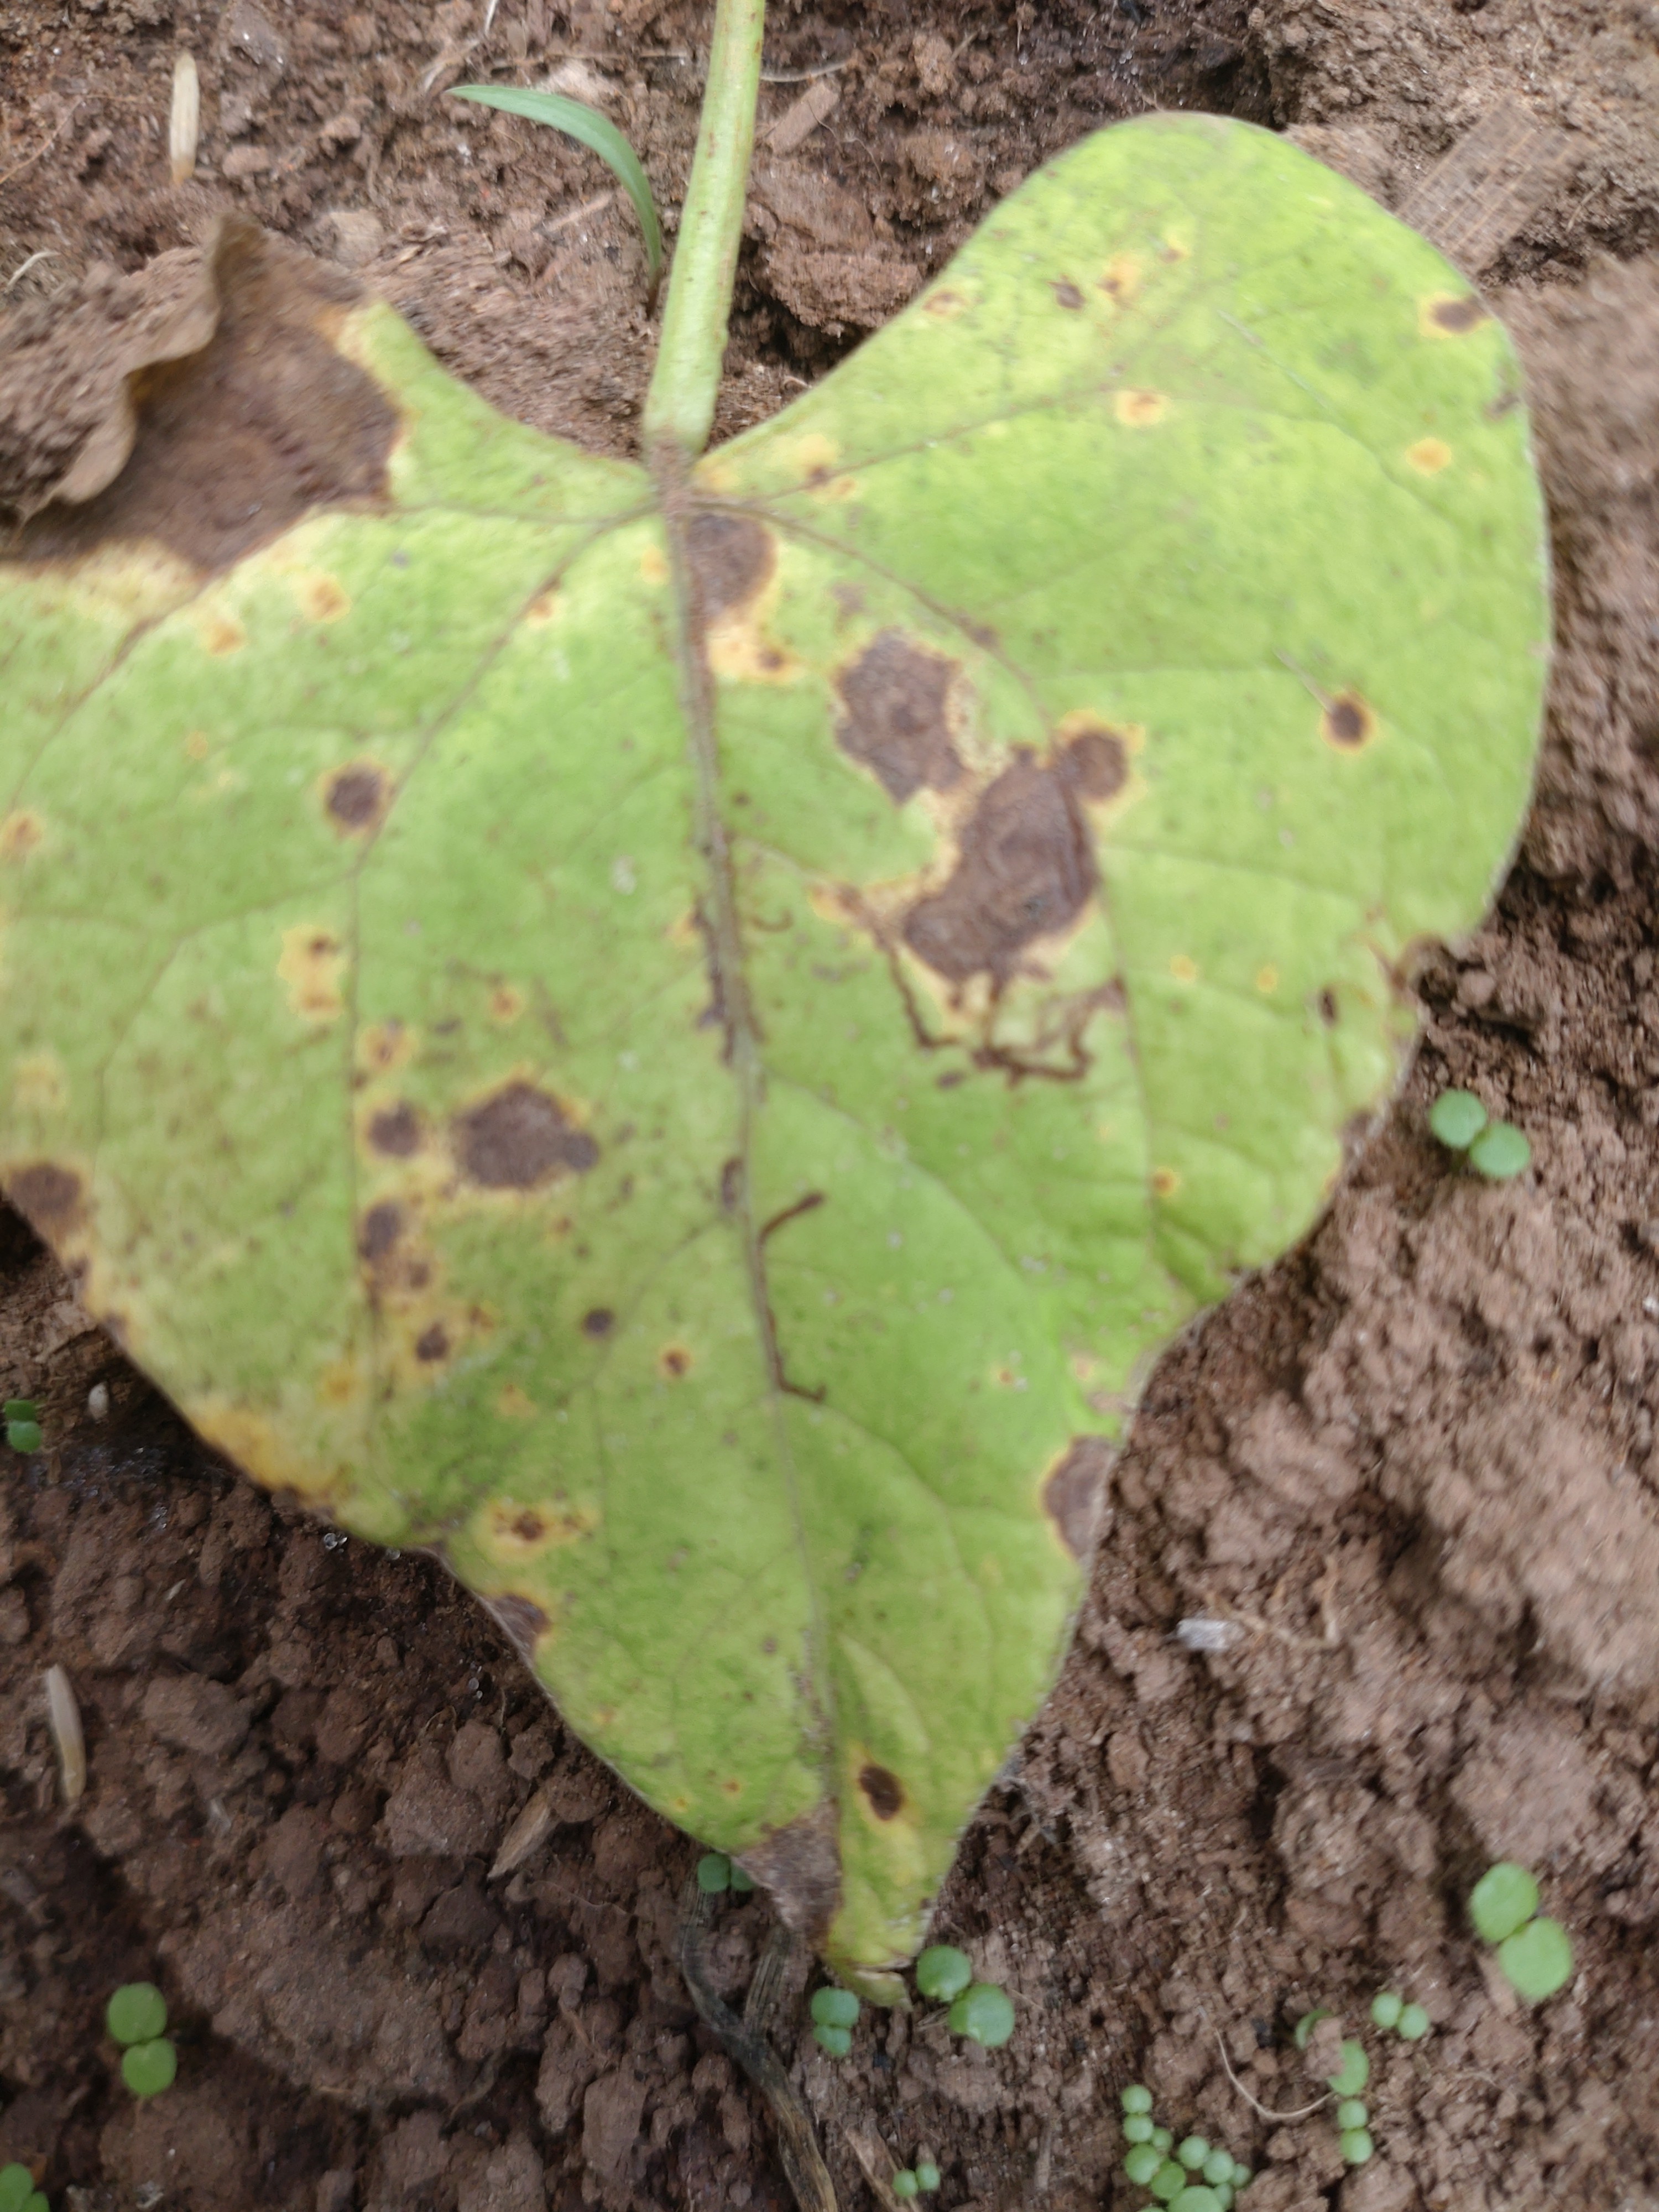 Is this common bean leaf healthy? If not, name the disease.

rust
